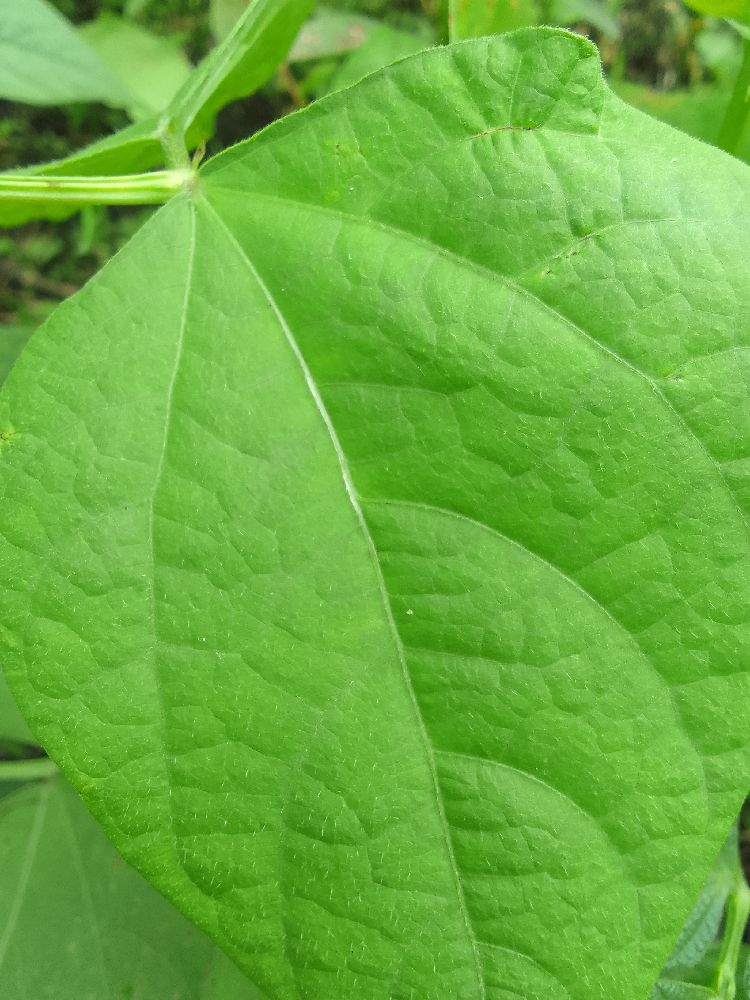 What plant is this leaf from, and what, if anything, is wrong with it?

common bean, healthy
